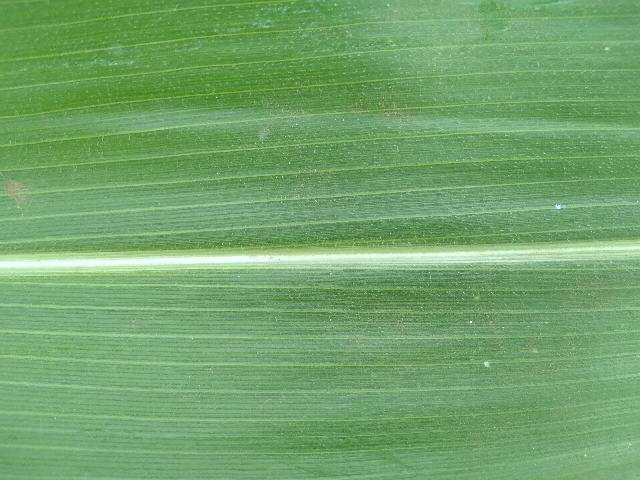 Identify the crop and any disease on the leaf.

maize, healthy
